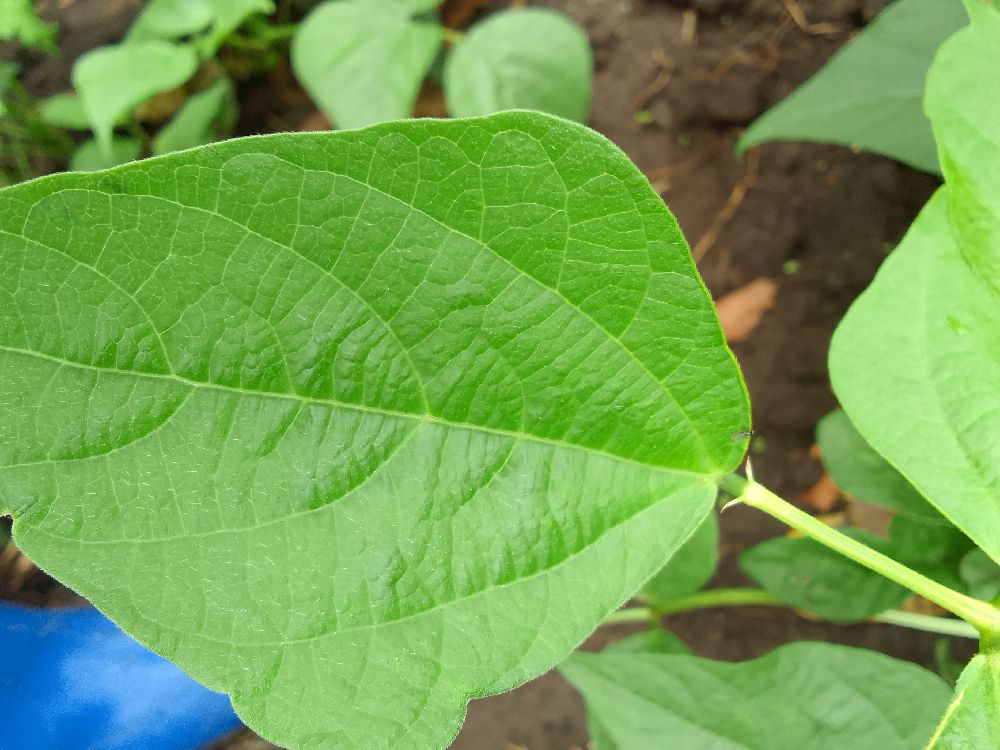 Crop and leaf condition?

common bean, healthy
